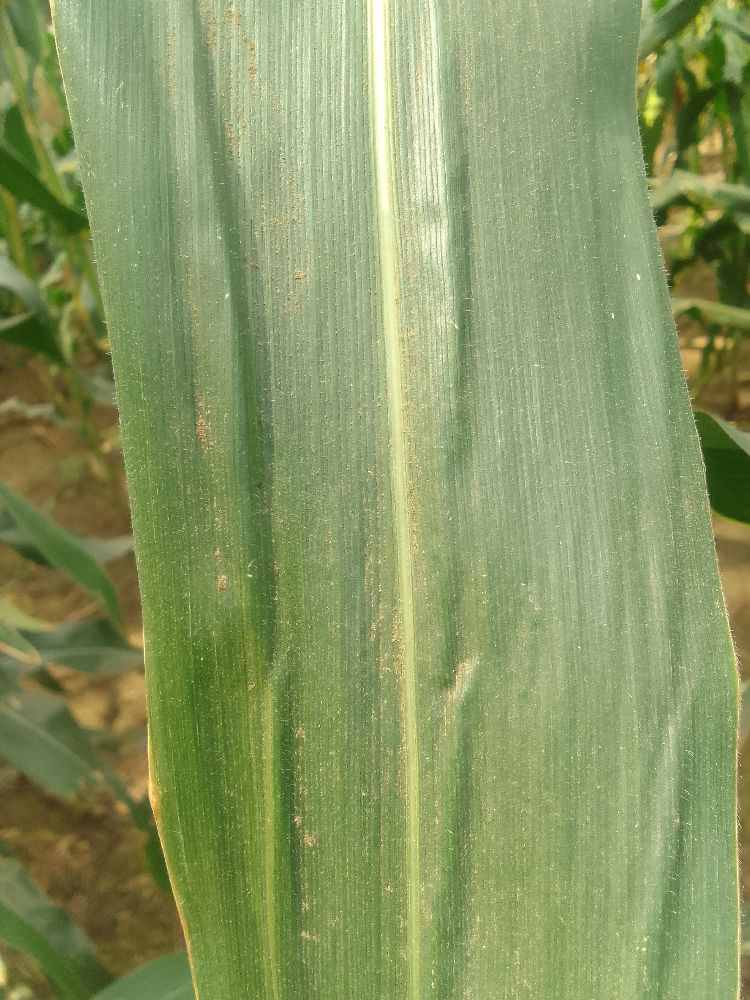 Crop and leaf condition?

maize, healthy
